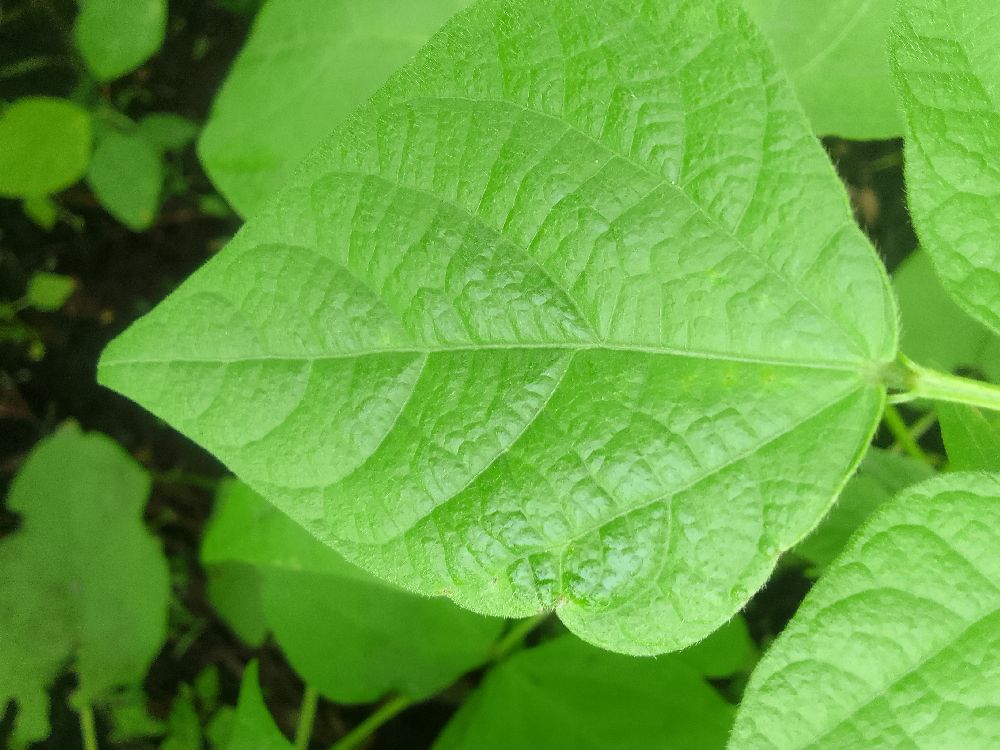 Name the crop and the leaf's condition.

common bean, healthy
